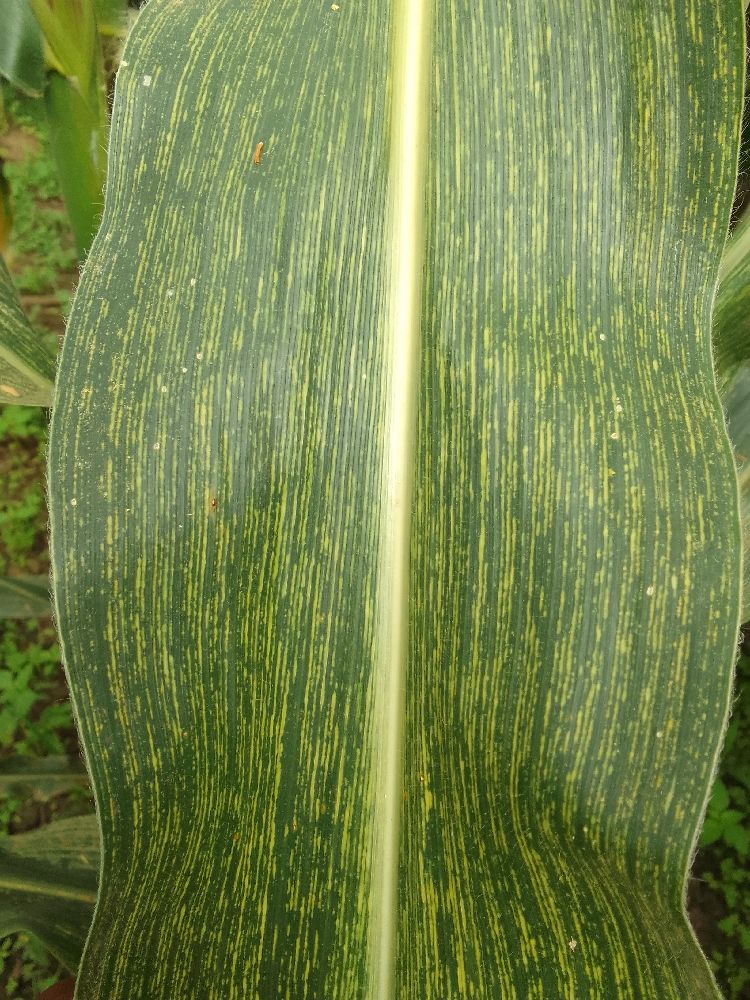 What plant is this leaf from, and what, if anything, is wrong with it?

maize, maize streak virus
